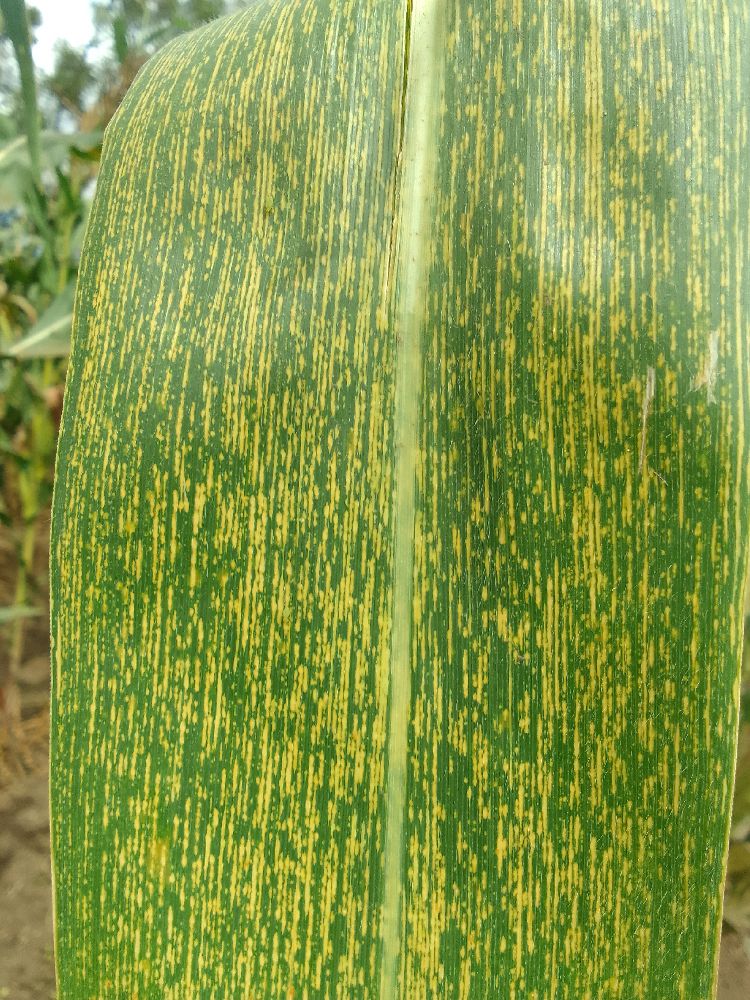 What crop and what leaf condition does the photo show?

maize, maize streak virus
